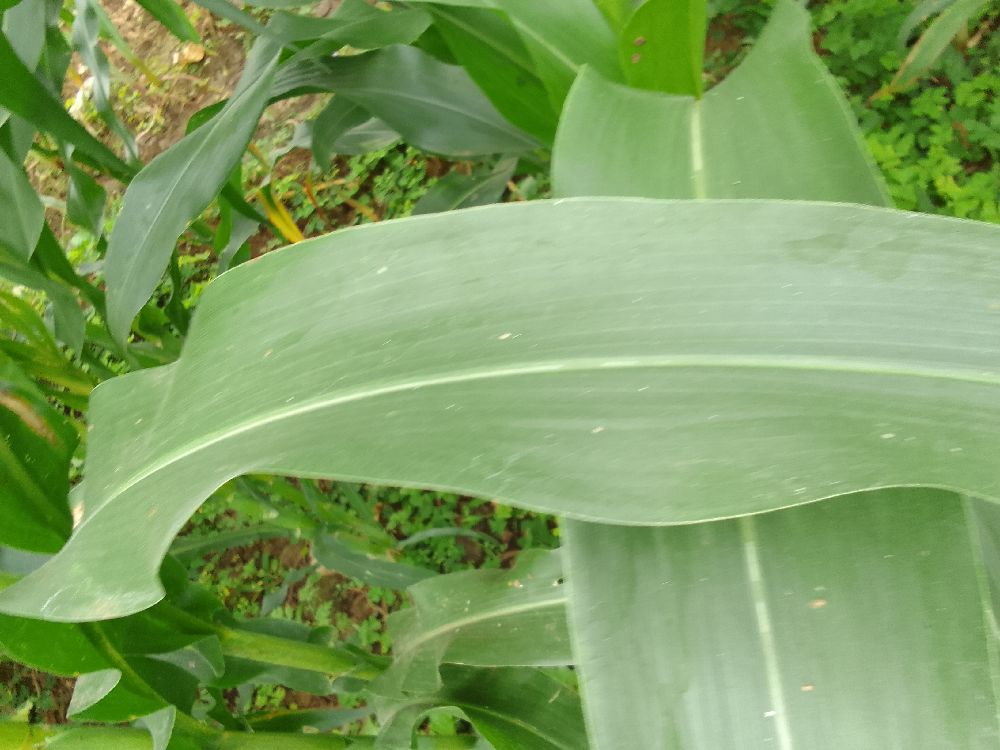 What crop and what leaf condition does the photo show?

maize, healthy
